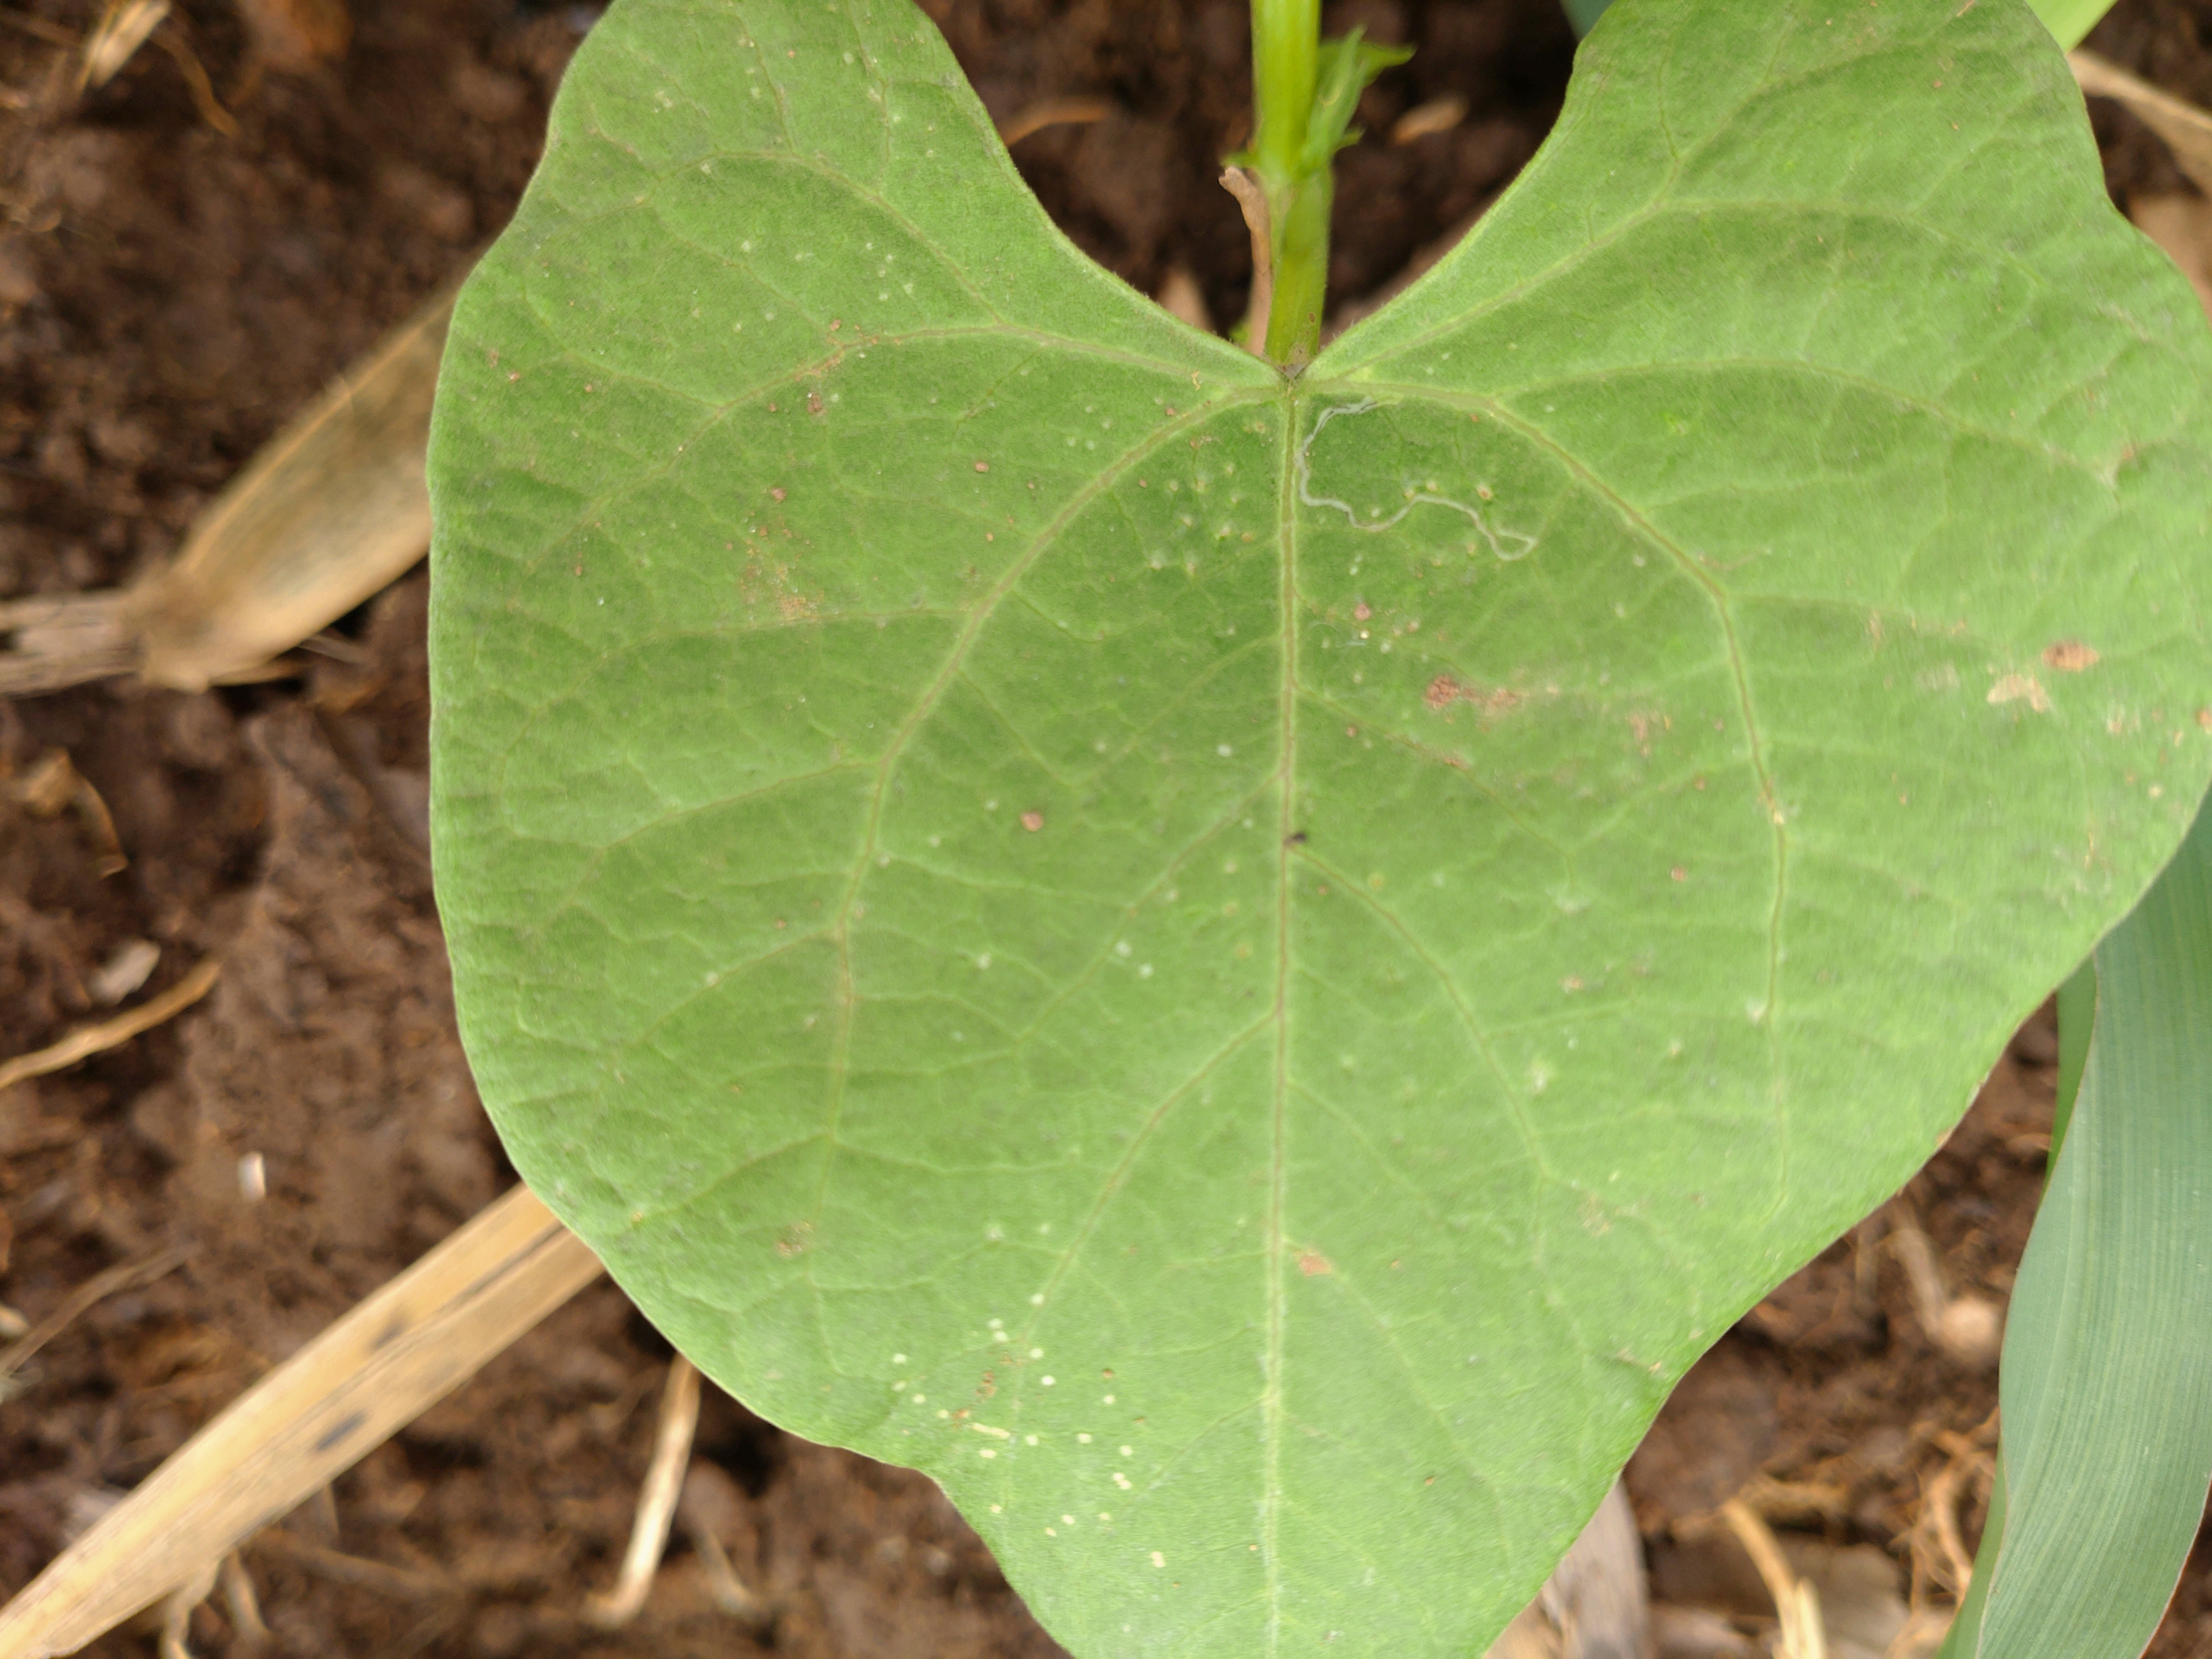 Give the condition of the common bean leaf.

healthy
